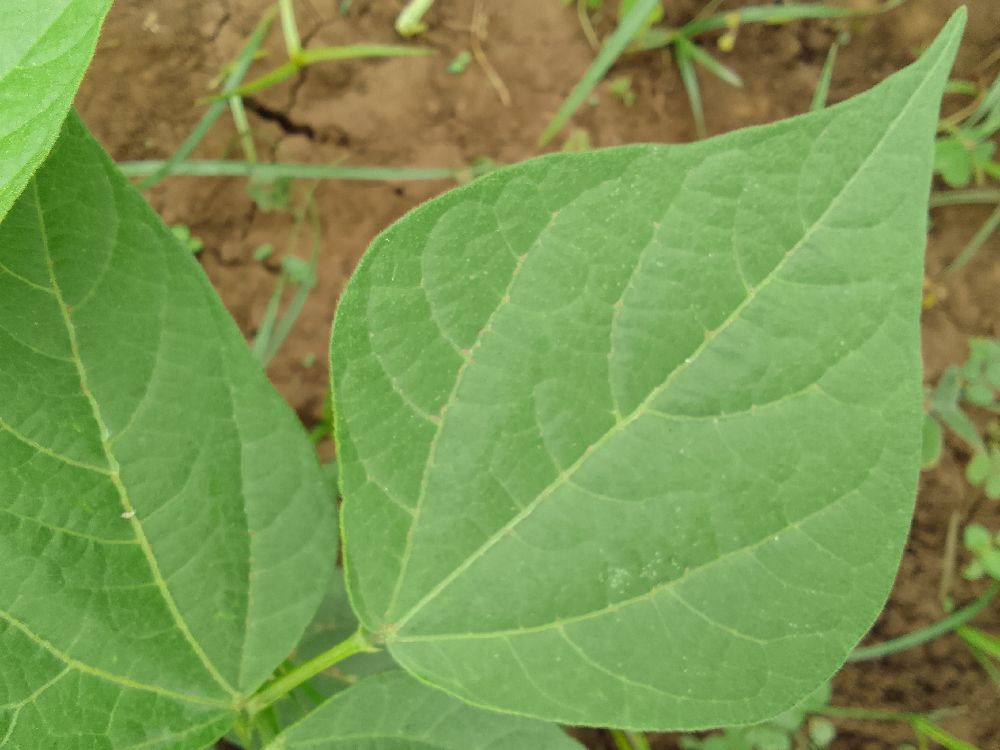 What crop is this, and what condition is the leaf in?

common bean, healthy
